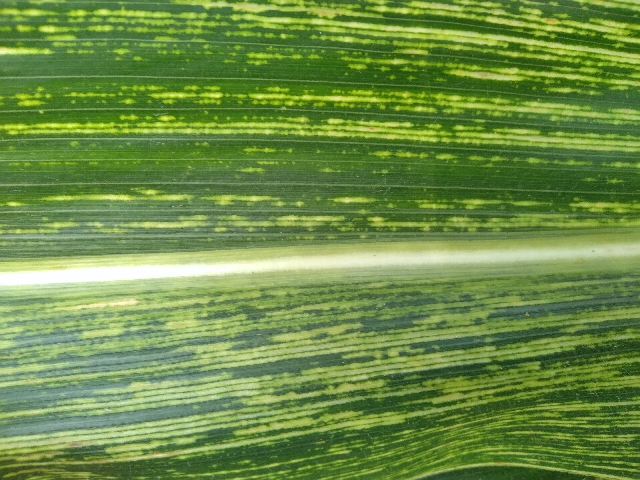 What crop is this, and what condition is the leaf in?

maize, maize streak virus
